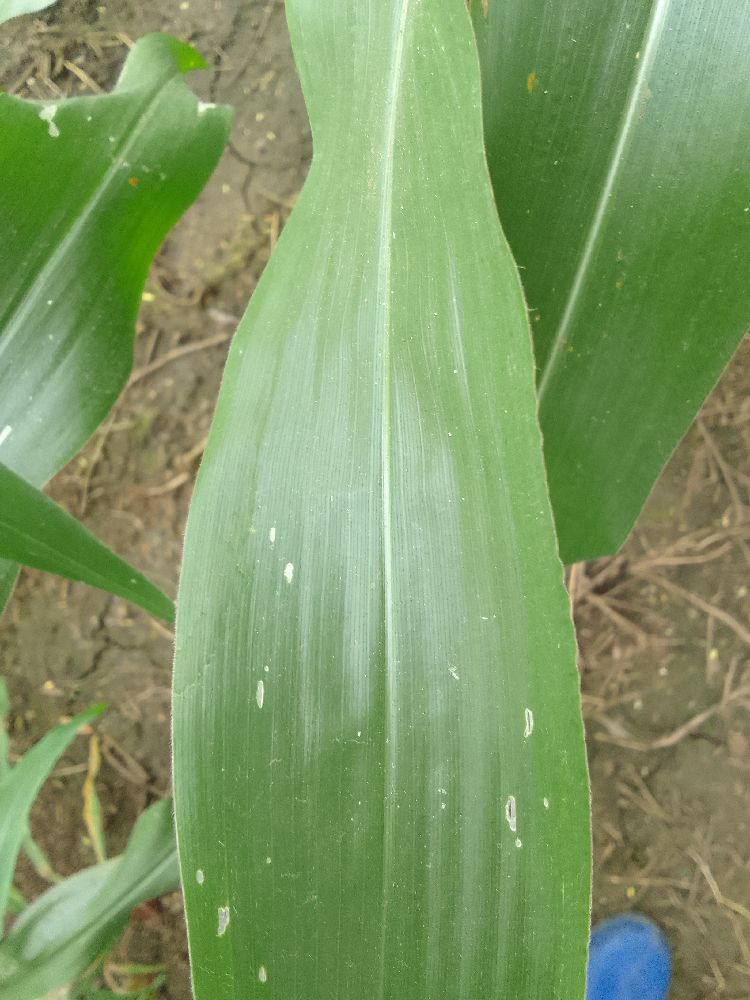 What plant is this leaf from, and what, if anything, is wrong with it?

maize, healthy
